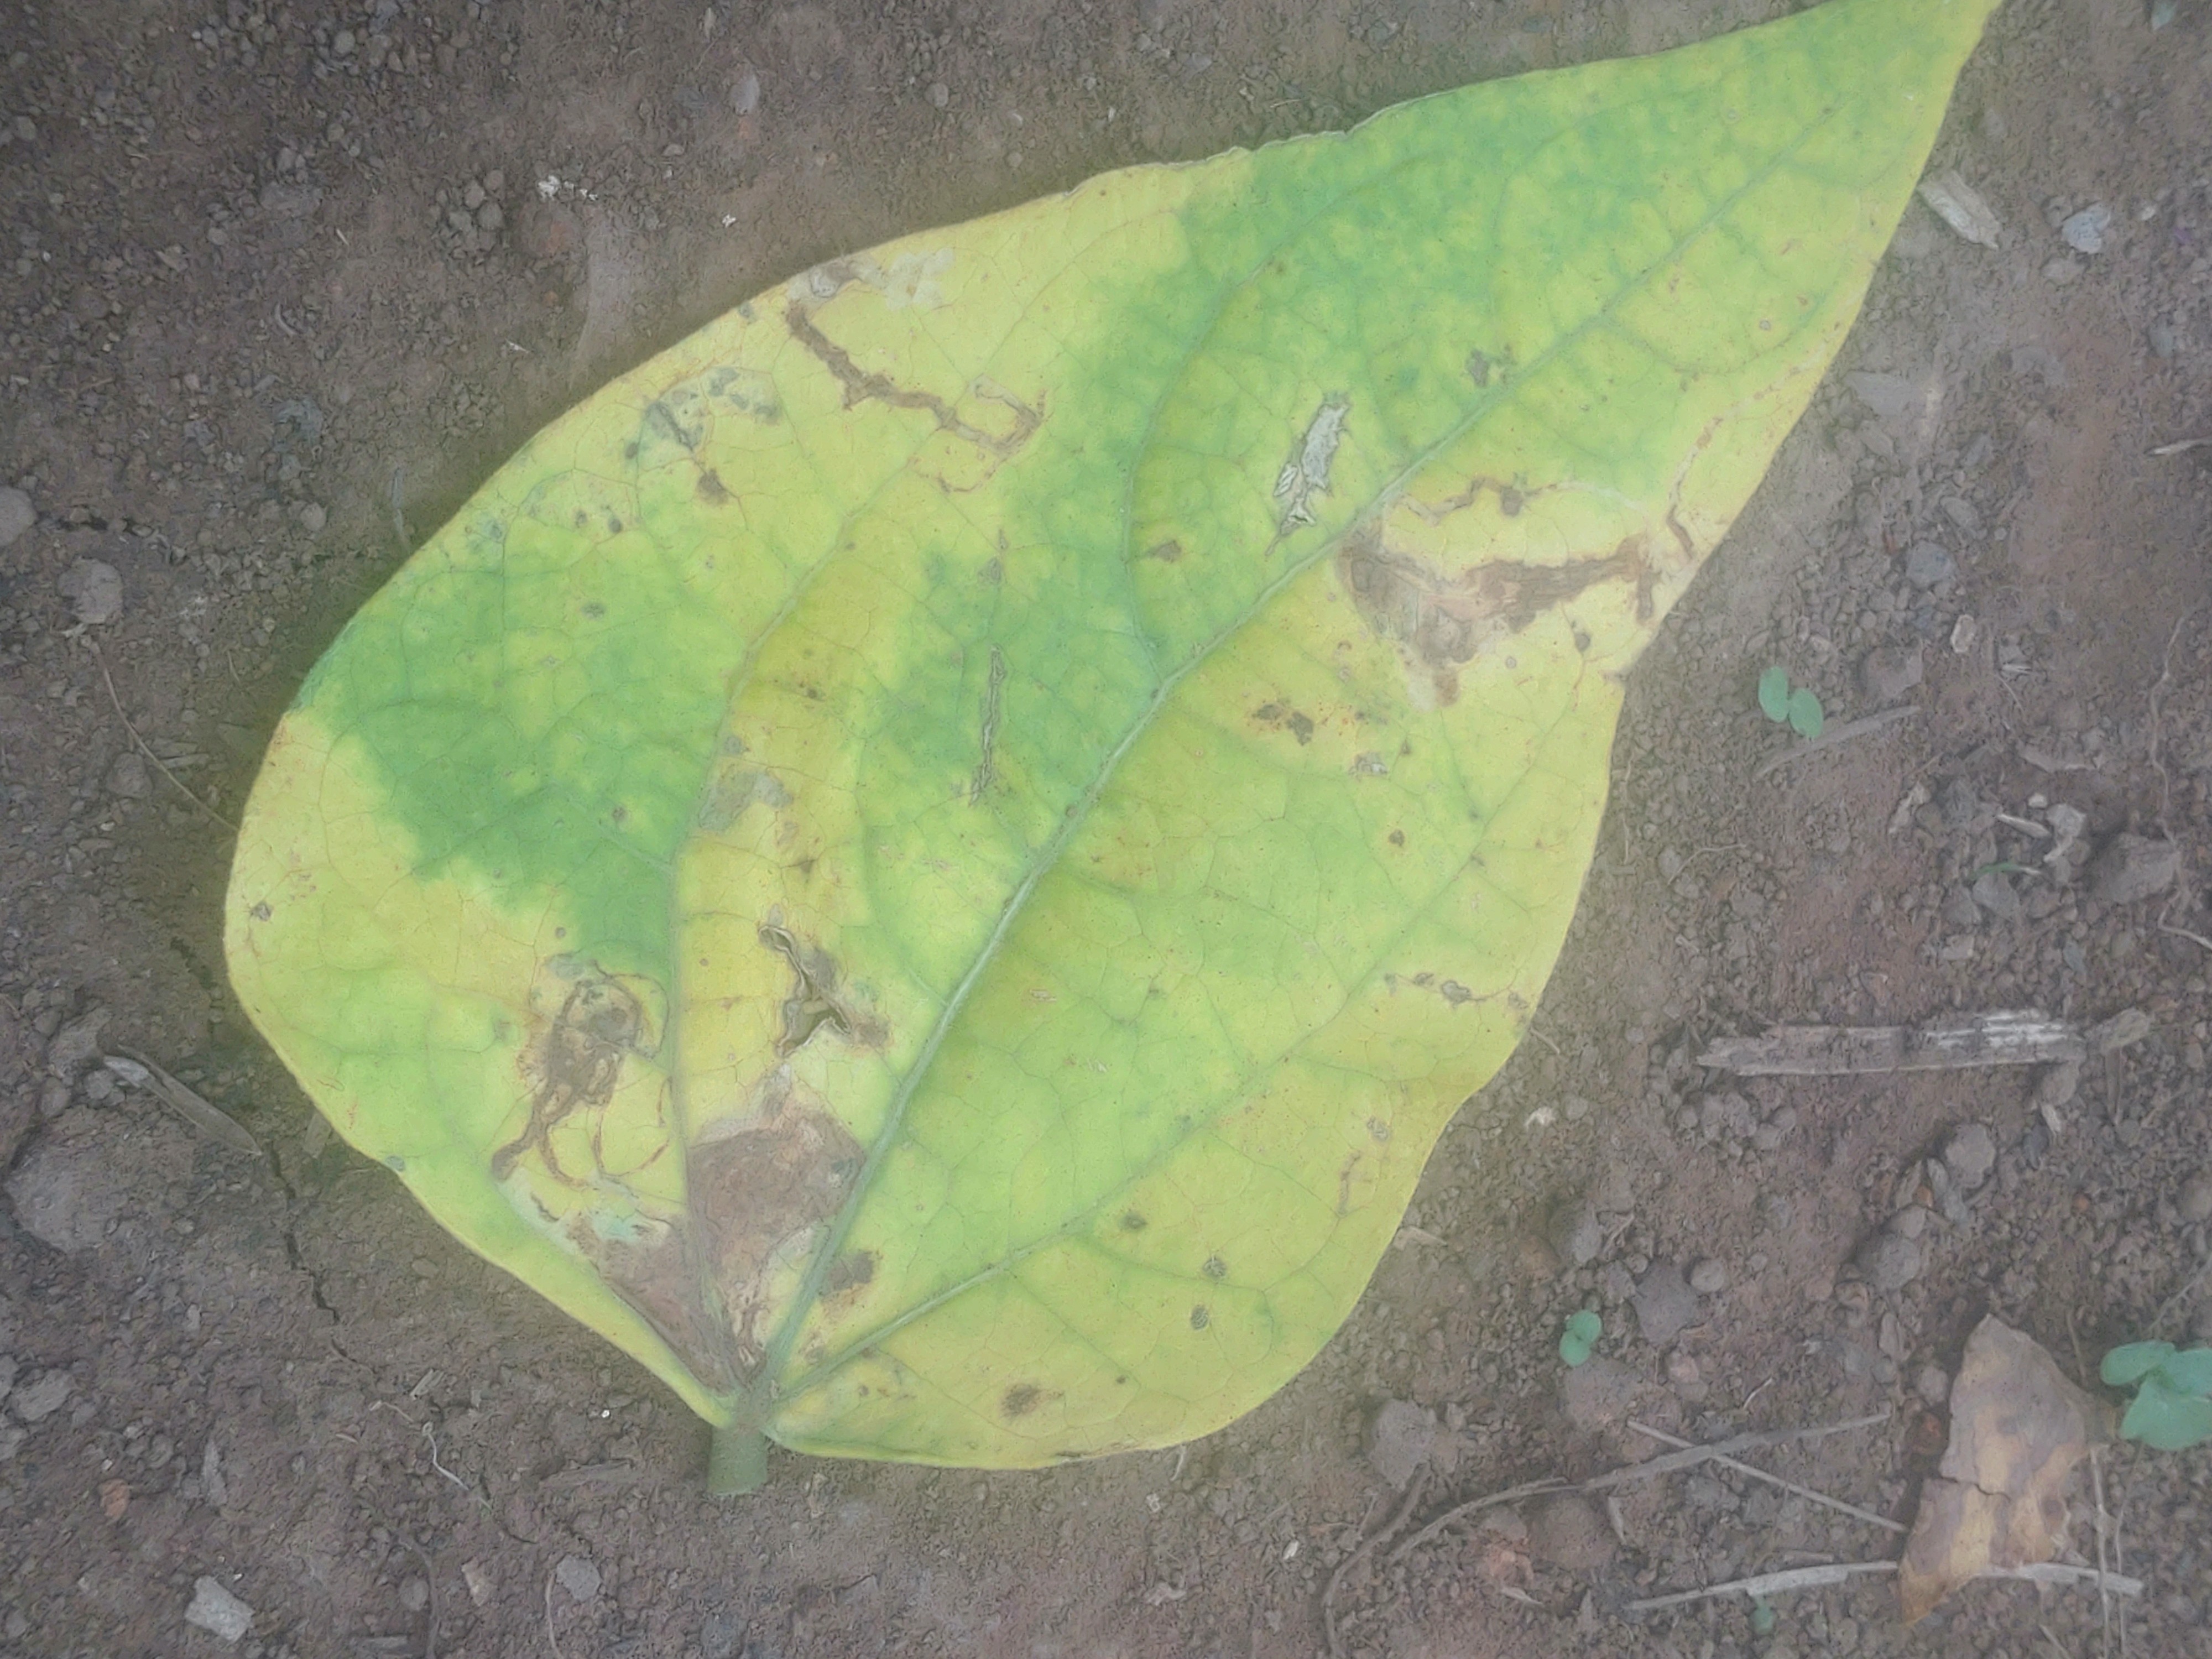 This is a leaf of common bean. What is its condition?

anthracnose
